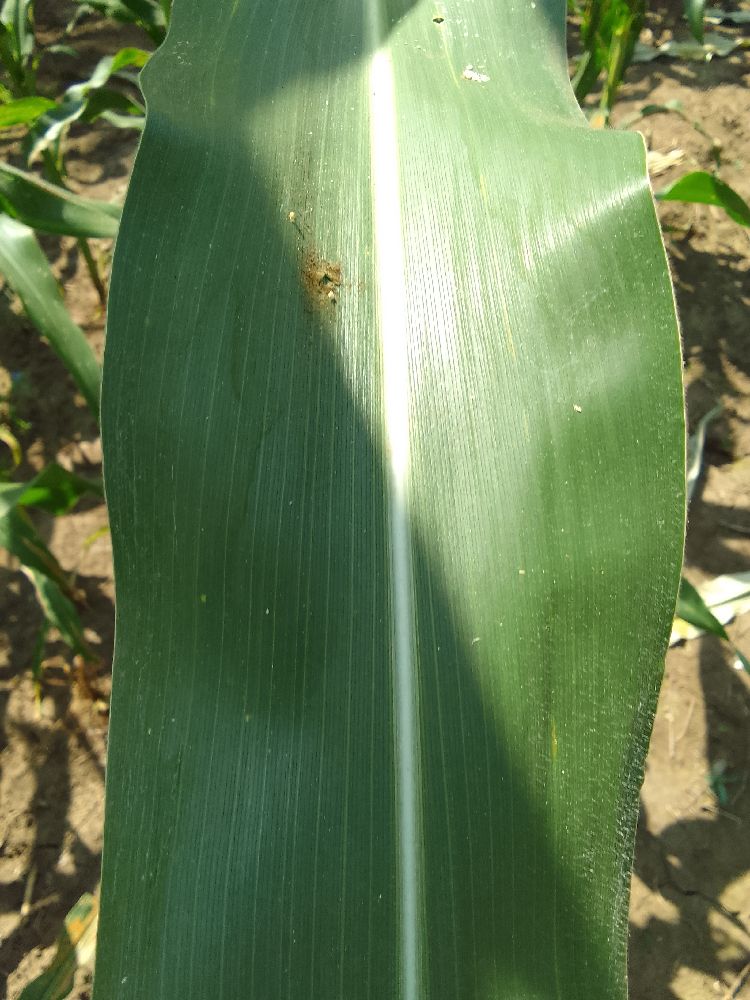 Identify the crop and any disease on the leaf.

maize, healthy
